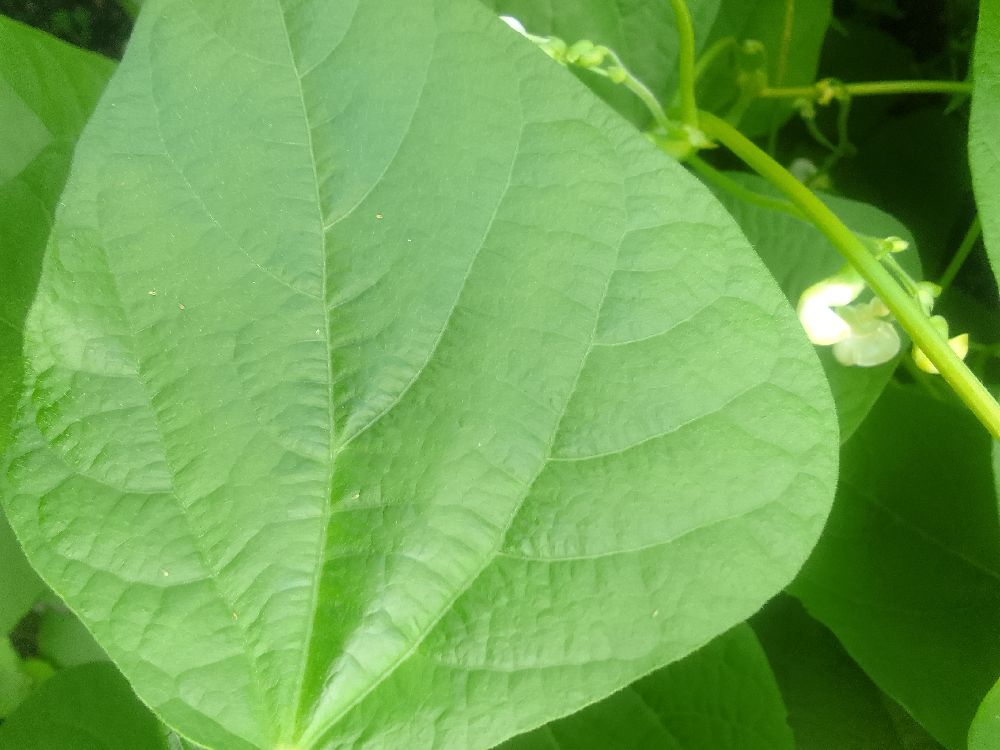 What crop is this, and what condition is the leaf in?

common bean, healthy
